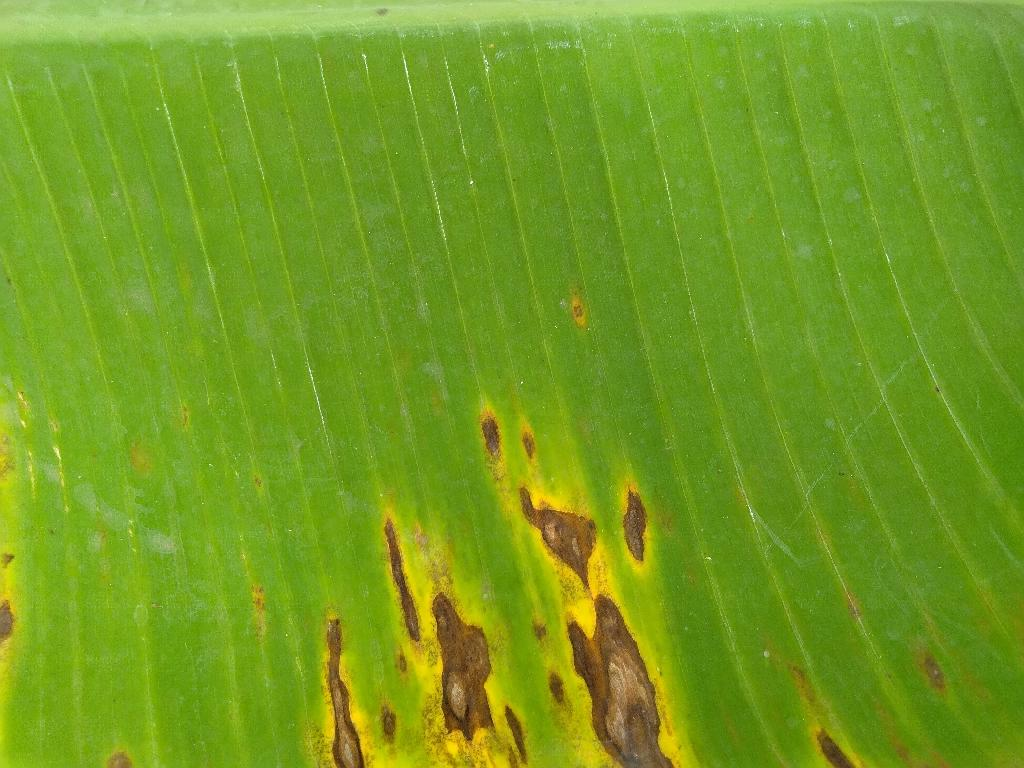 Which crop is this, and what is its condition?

banana, black sigatoka
